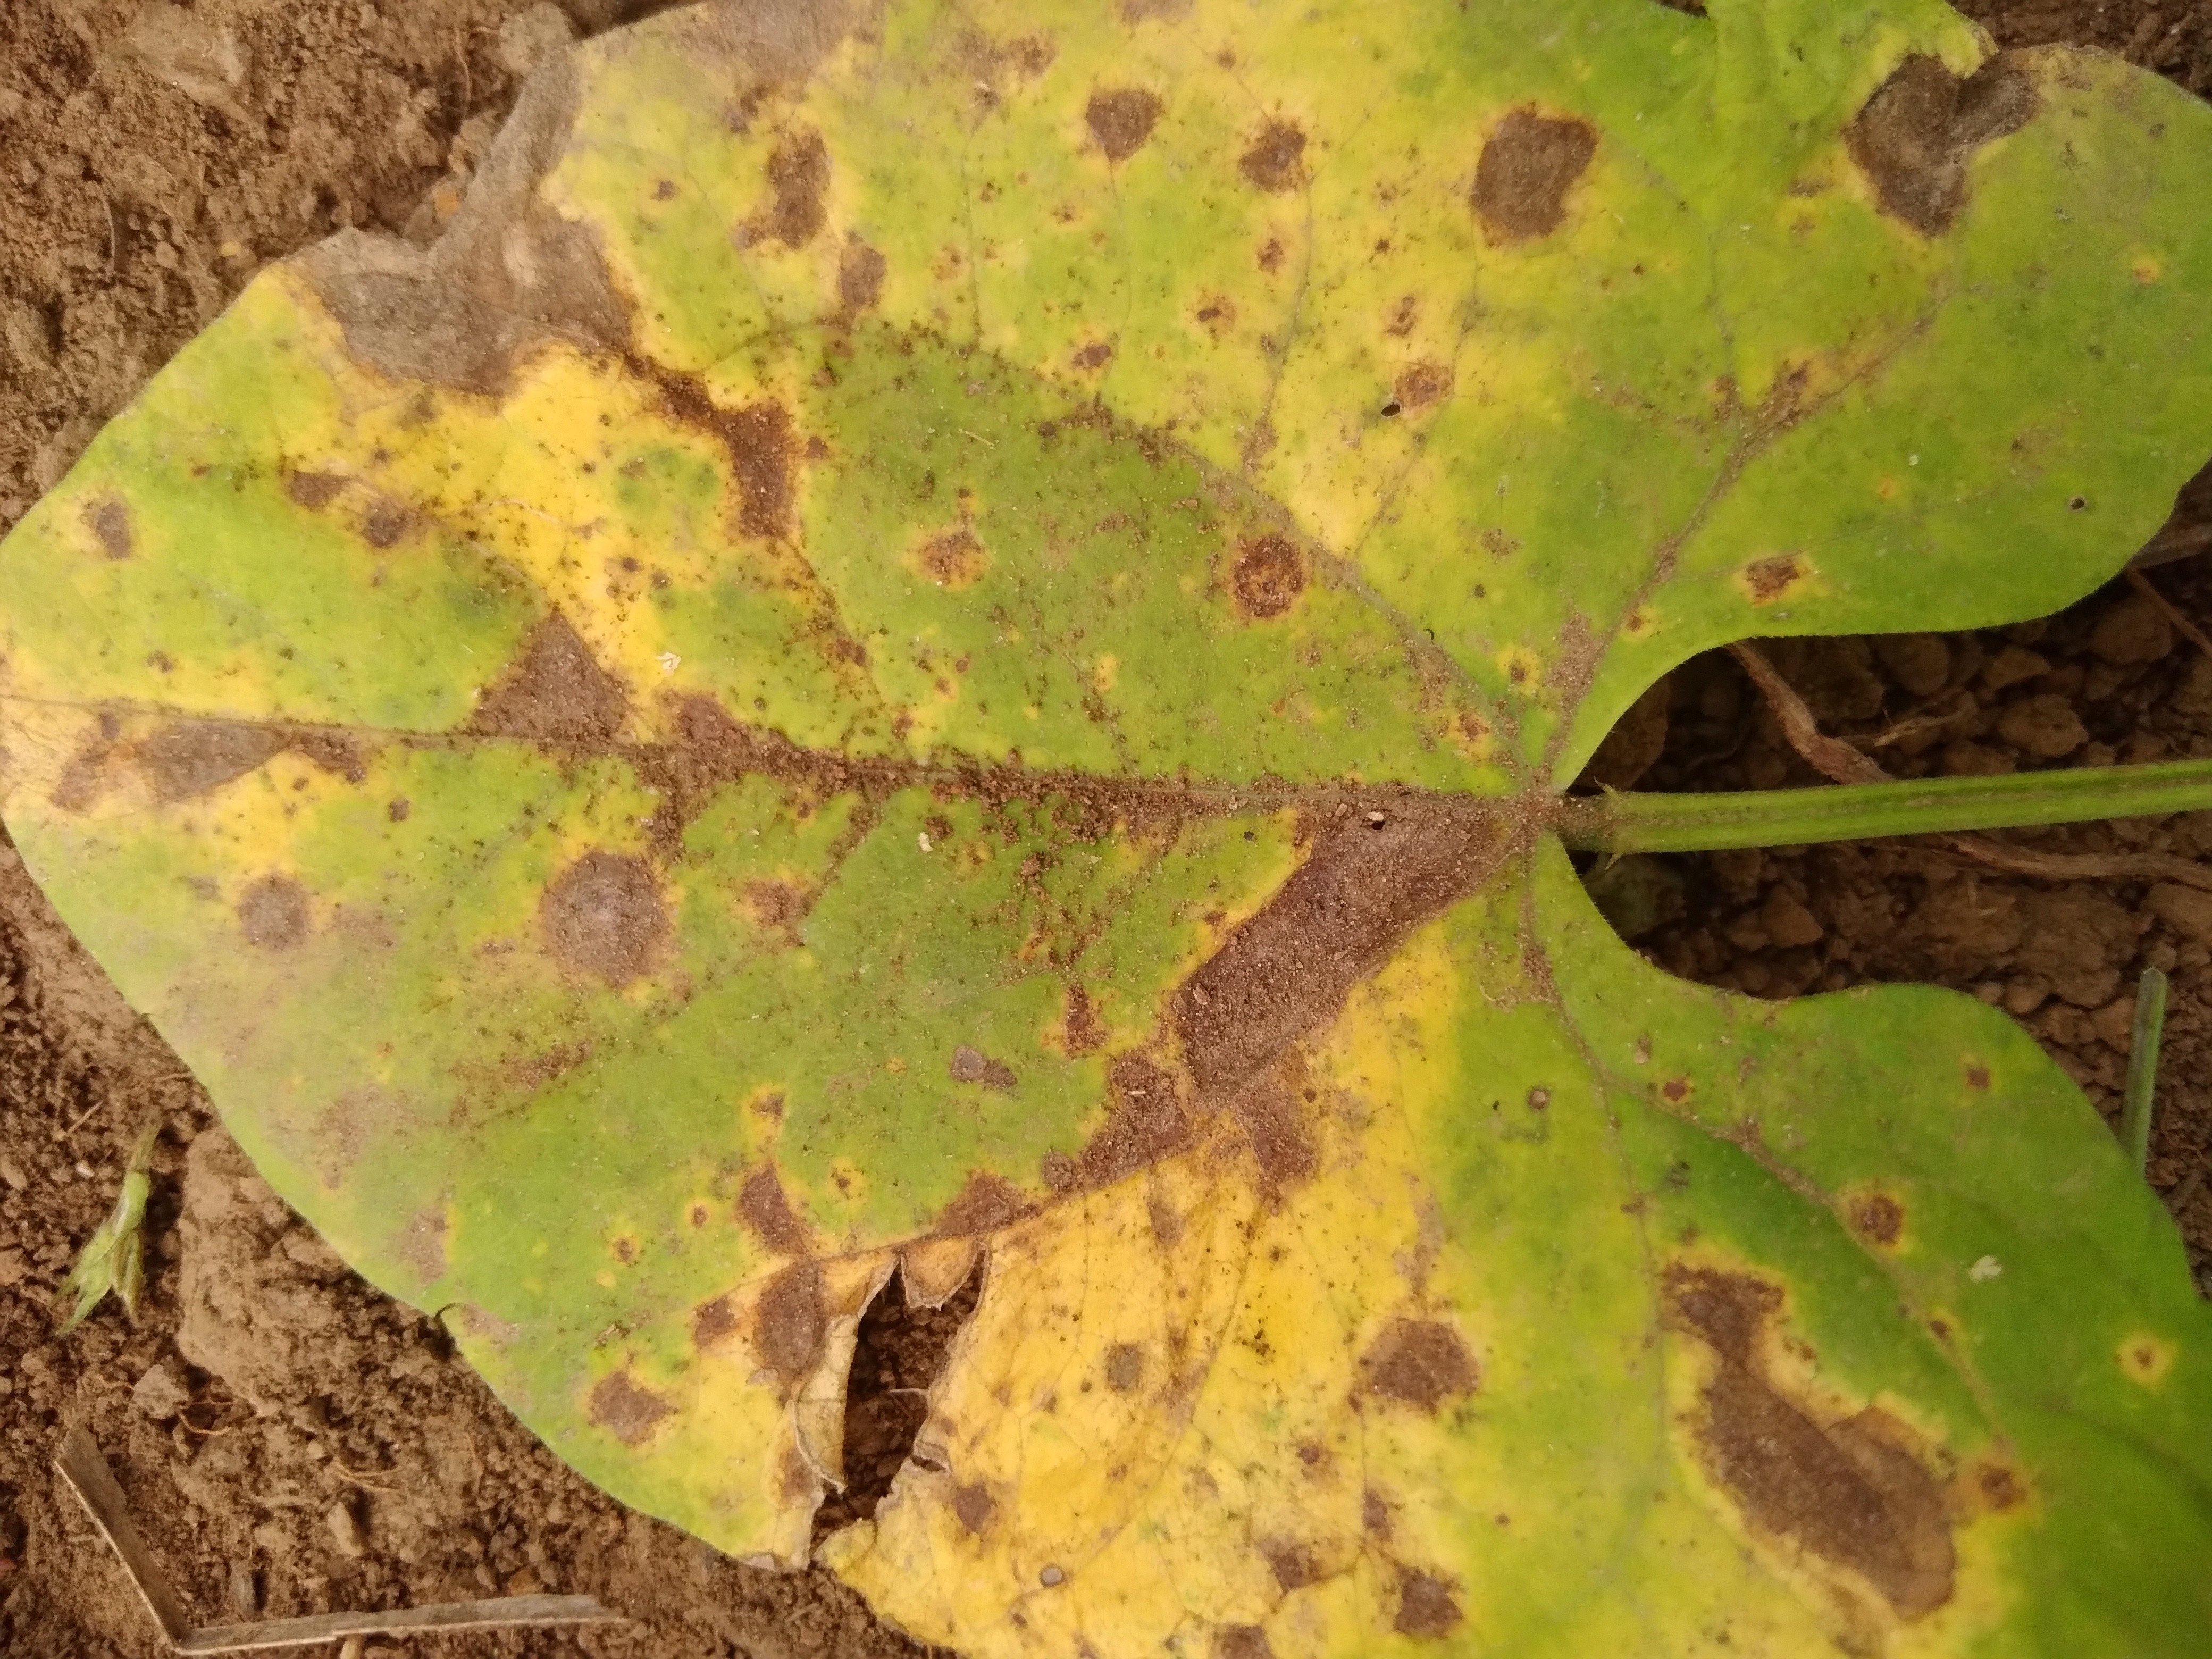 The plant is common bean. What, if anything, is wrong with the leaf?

rust
